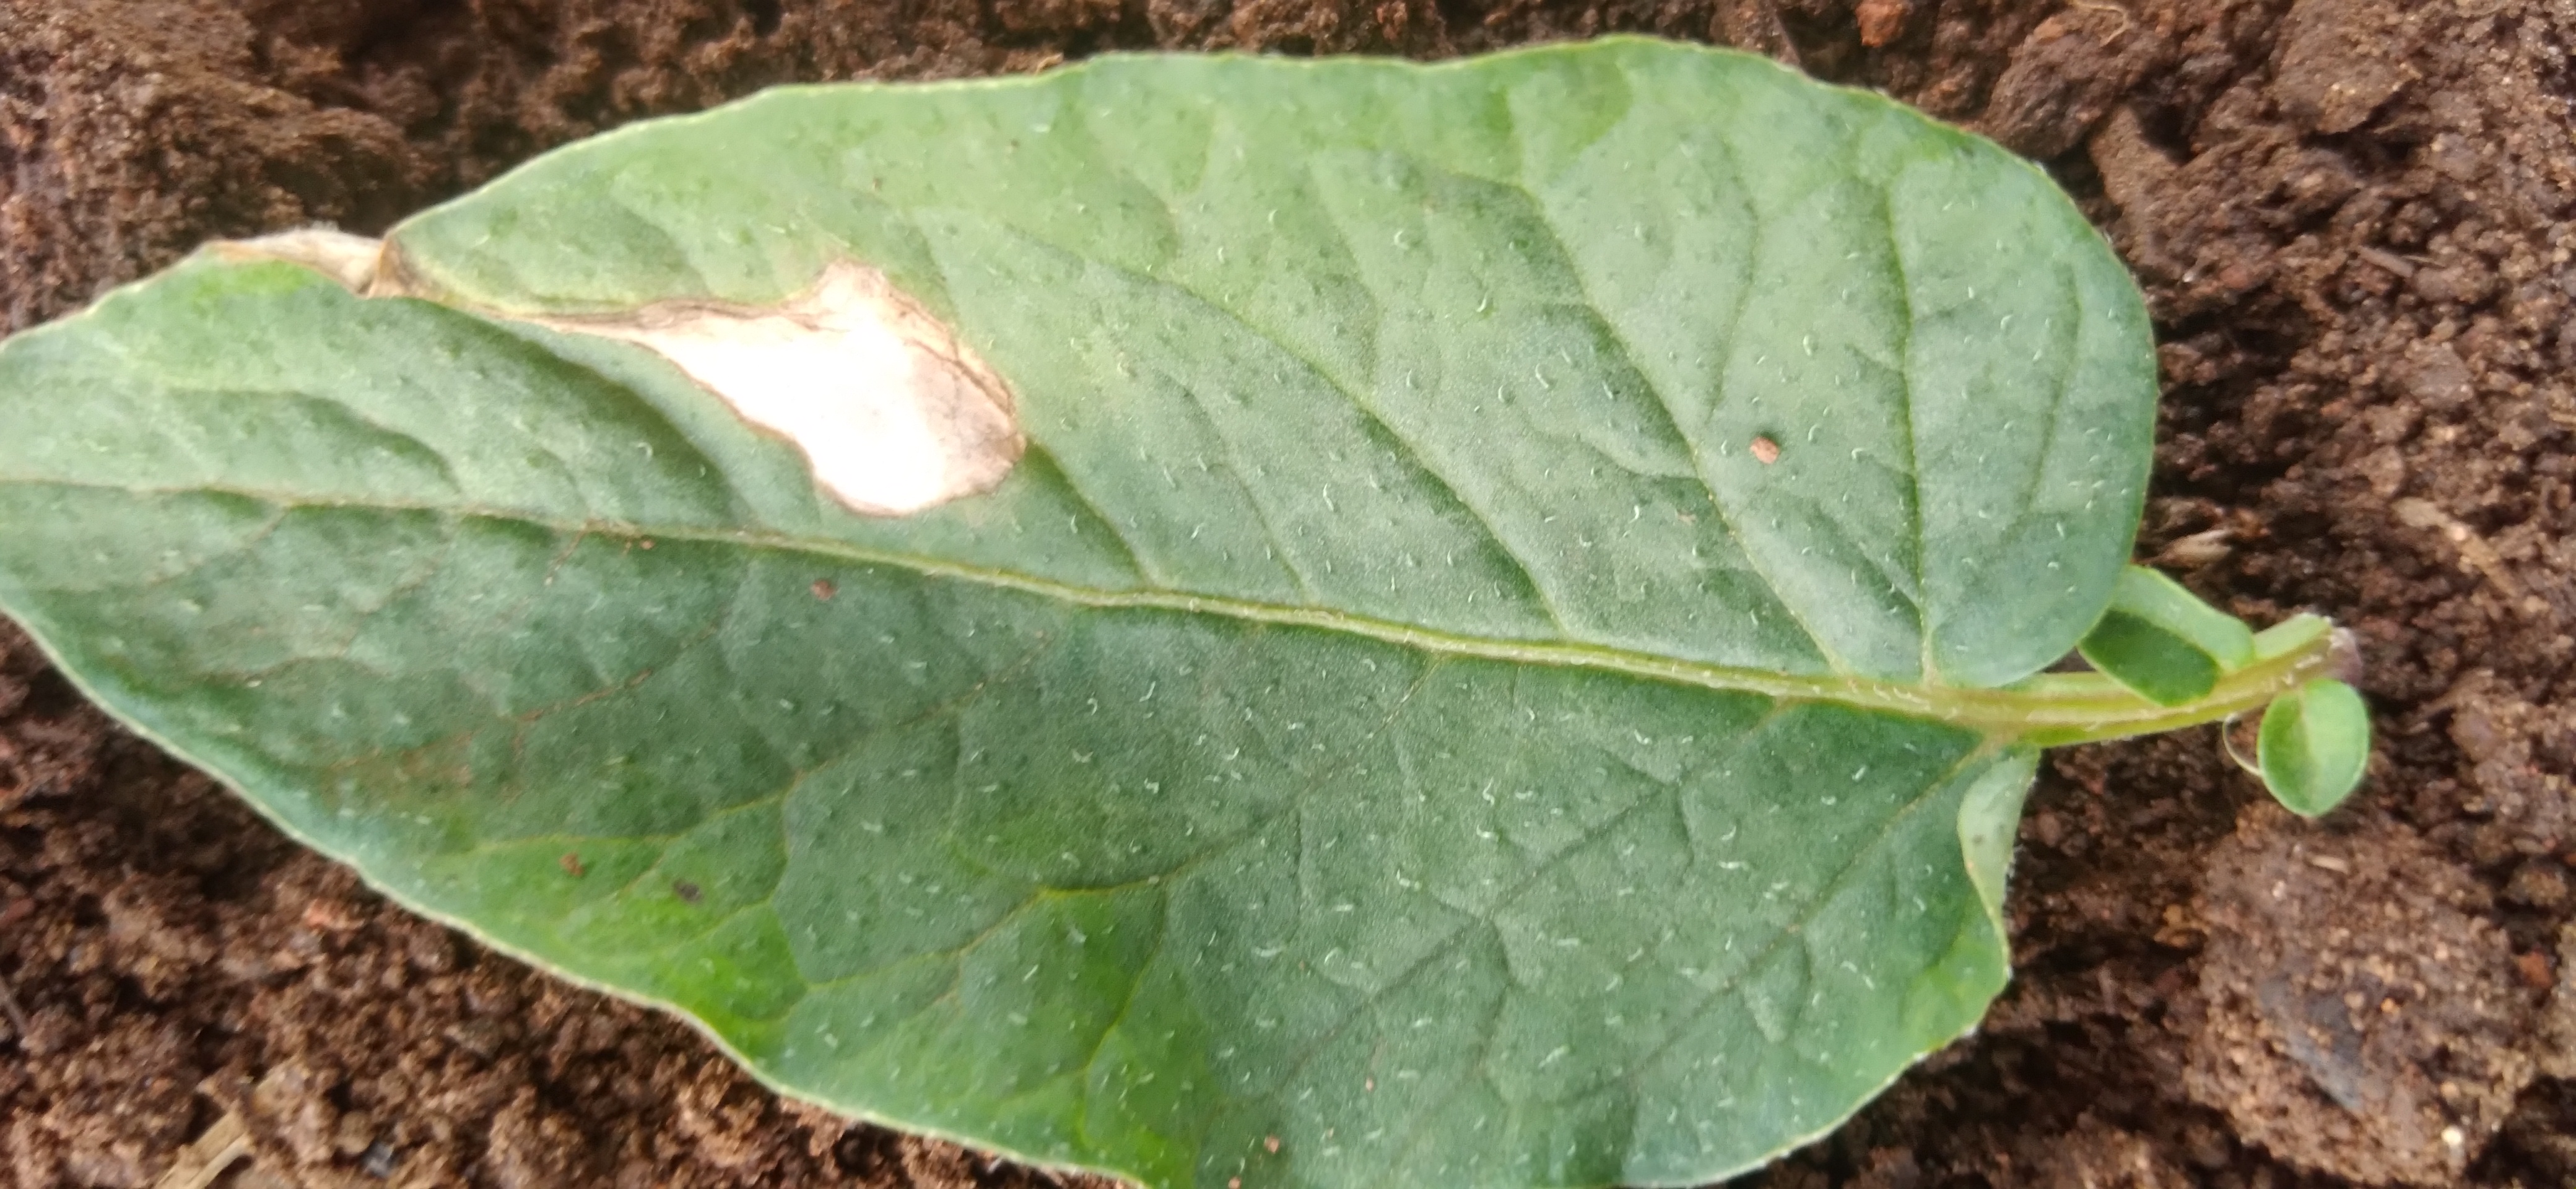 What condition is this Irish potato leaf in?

early blight
